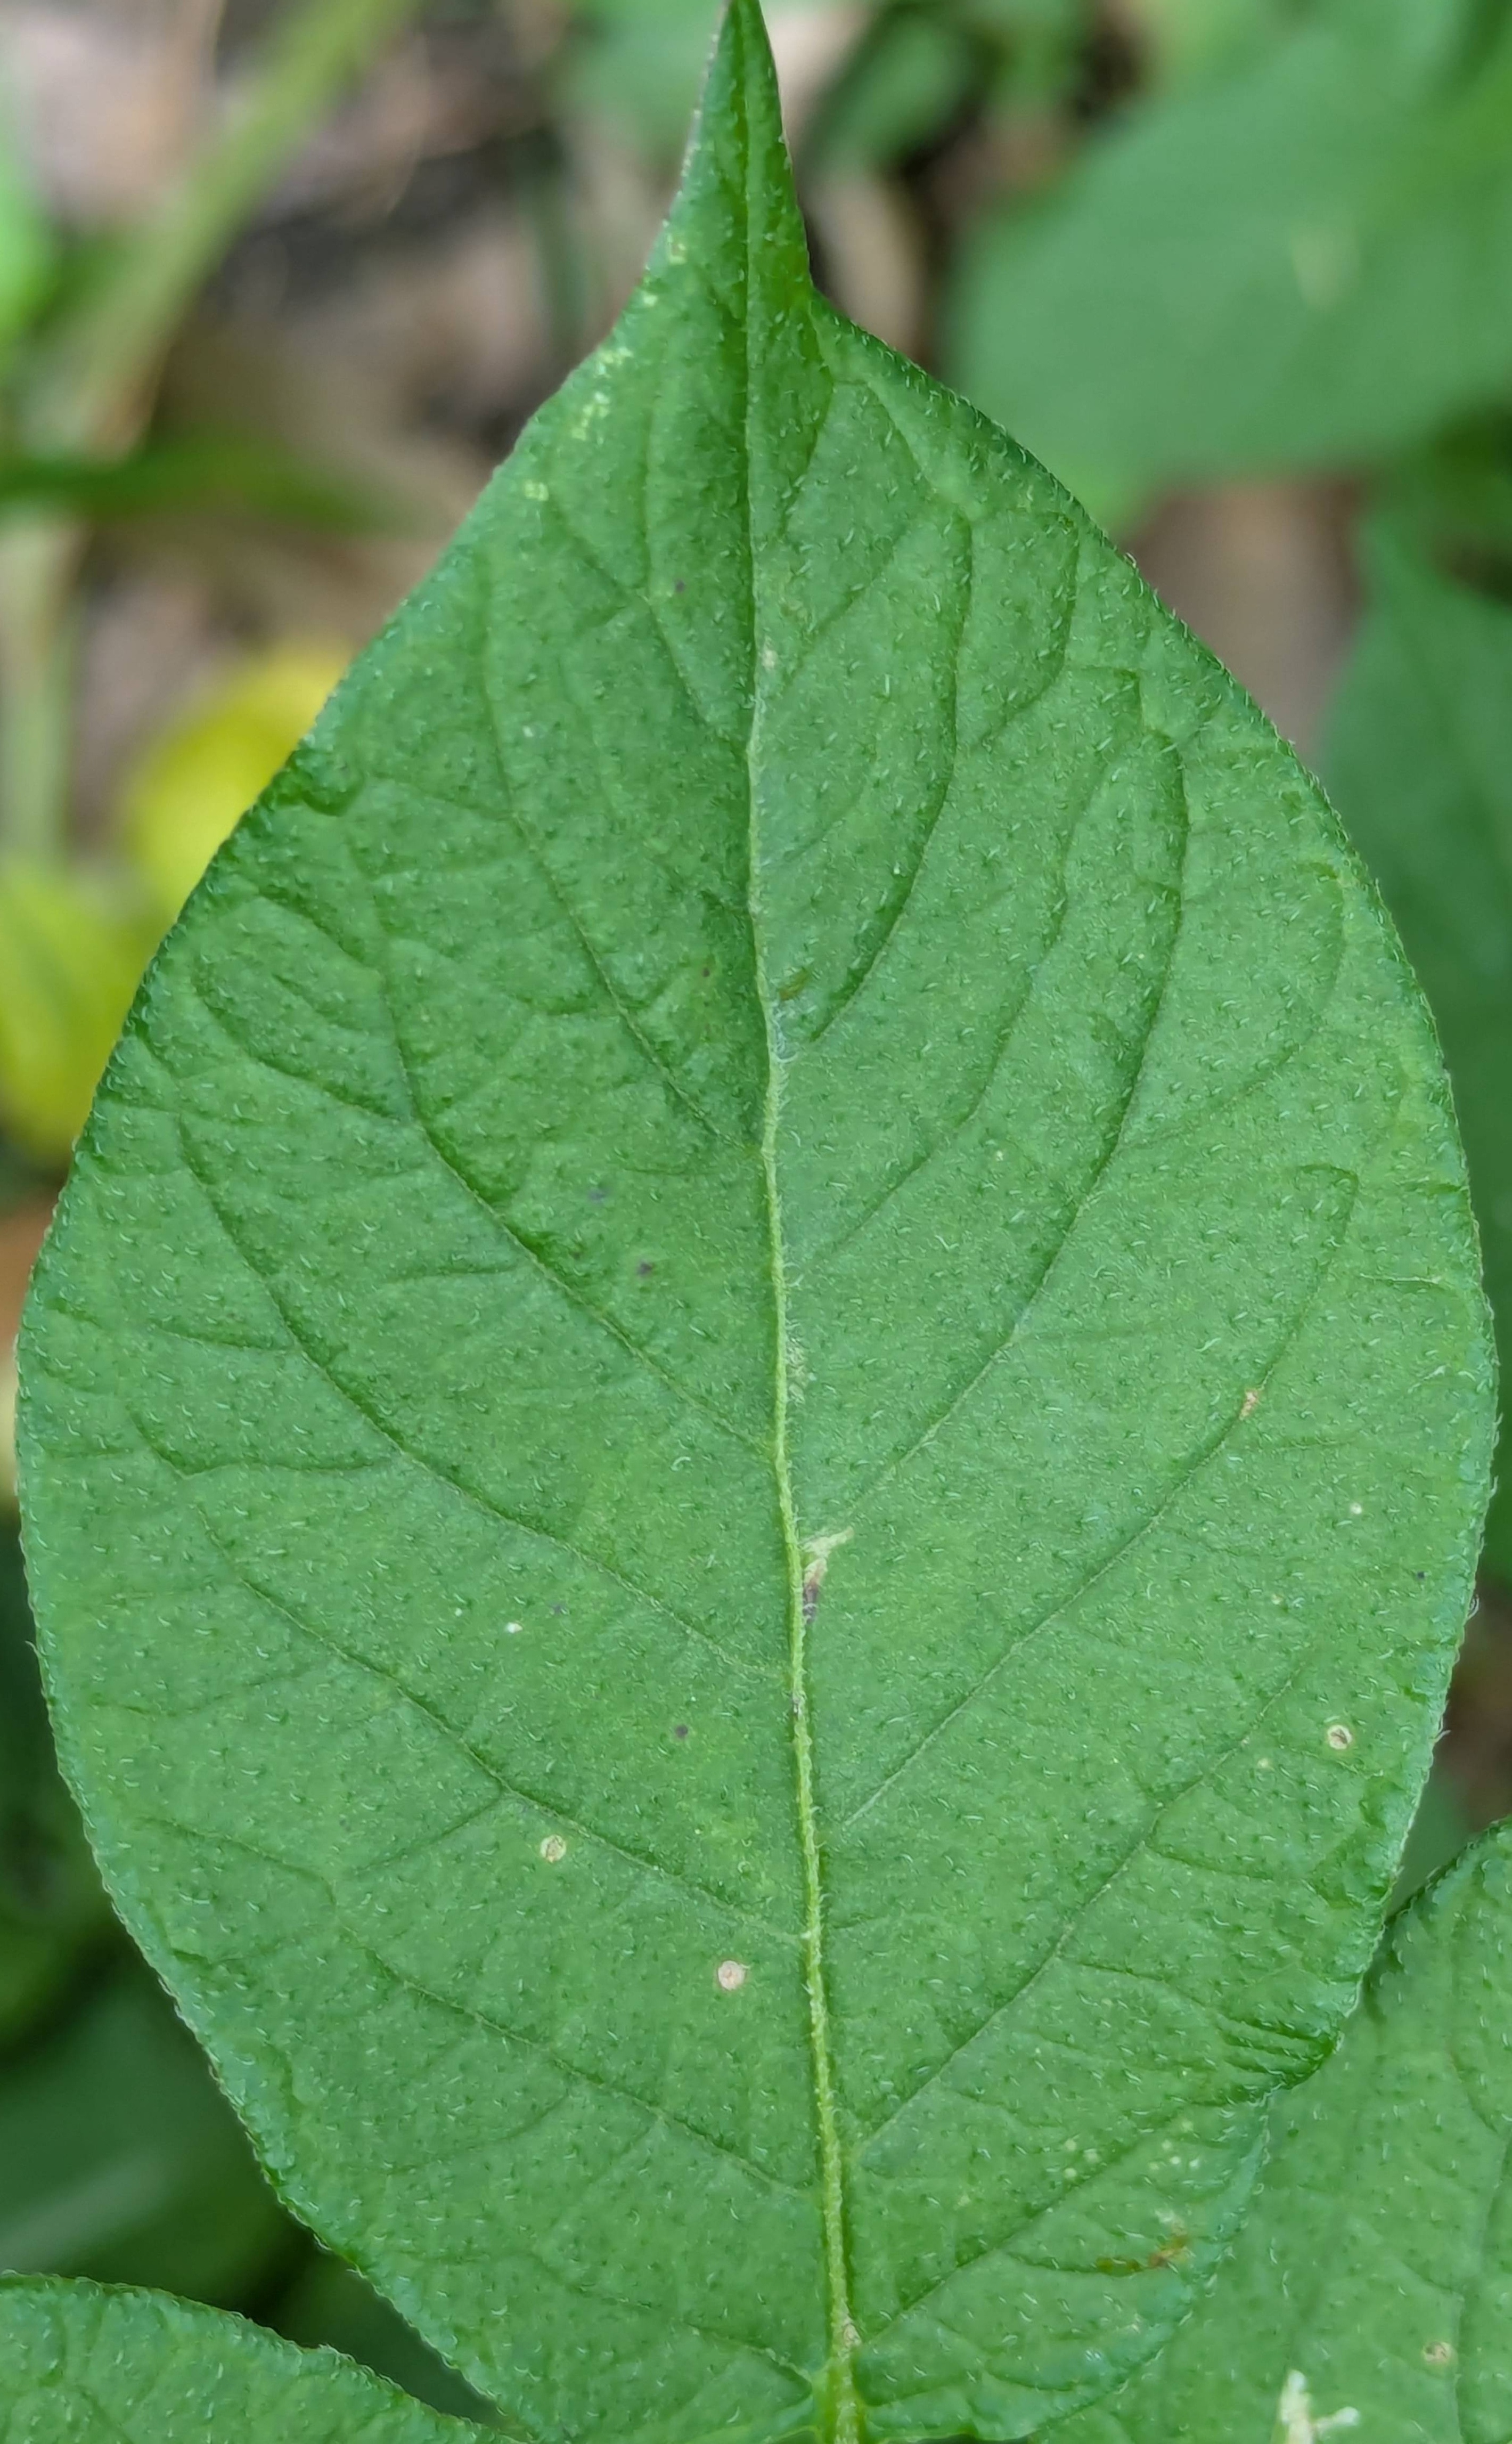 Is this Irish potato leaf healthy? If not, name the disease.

healthy
